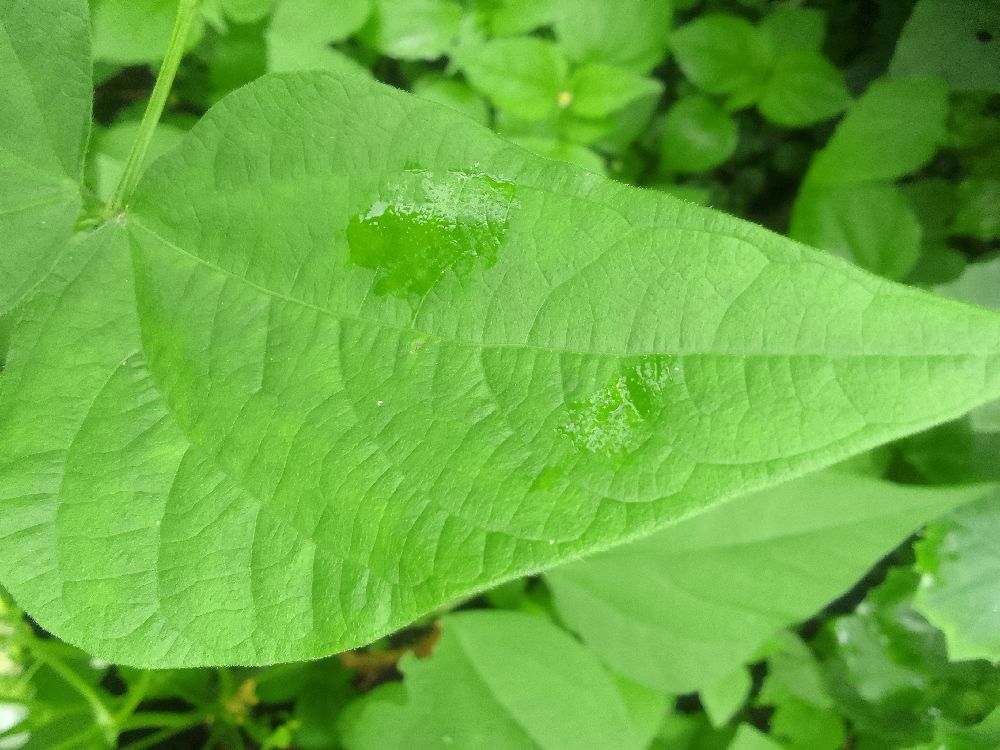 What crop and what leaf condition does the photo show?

common bean, healthy
